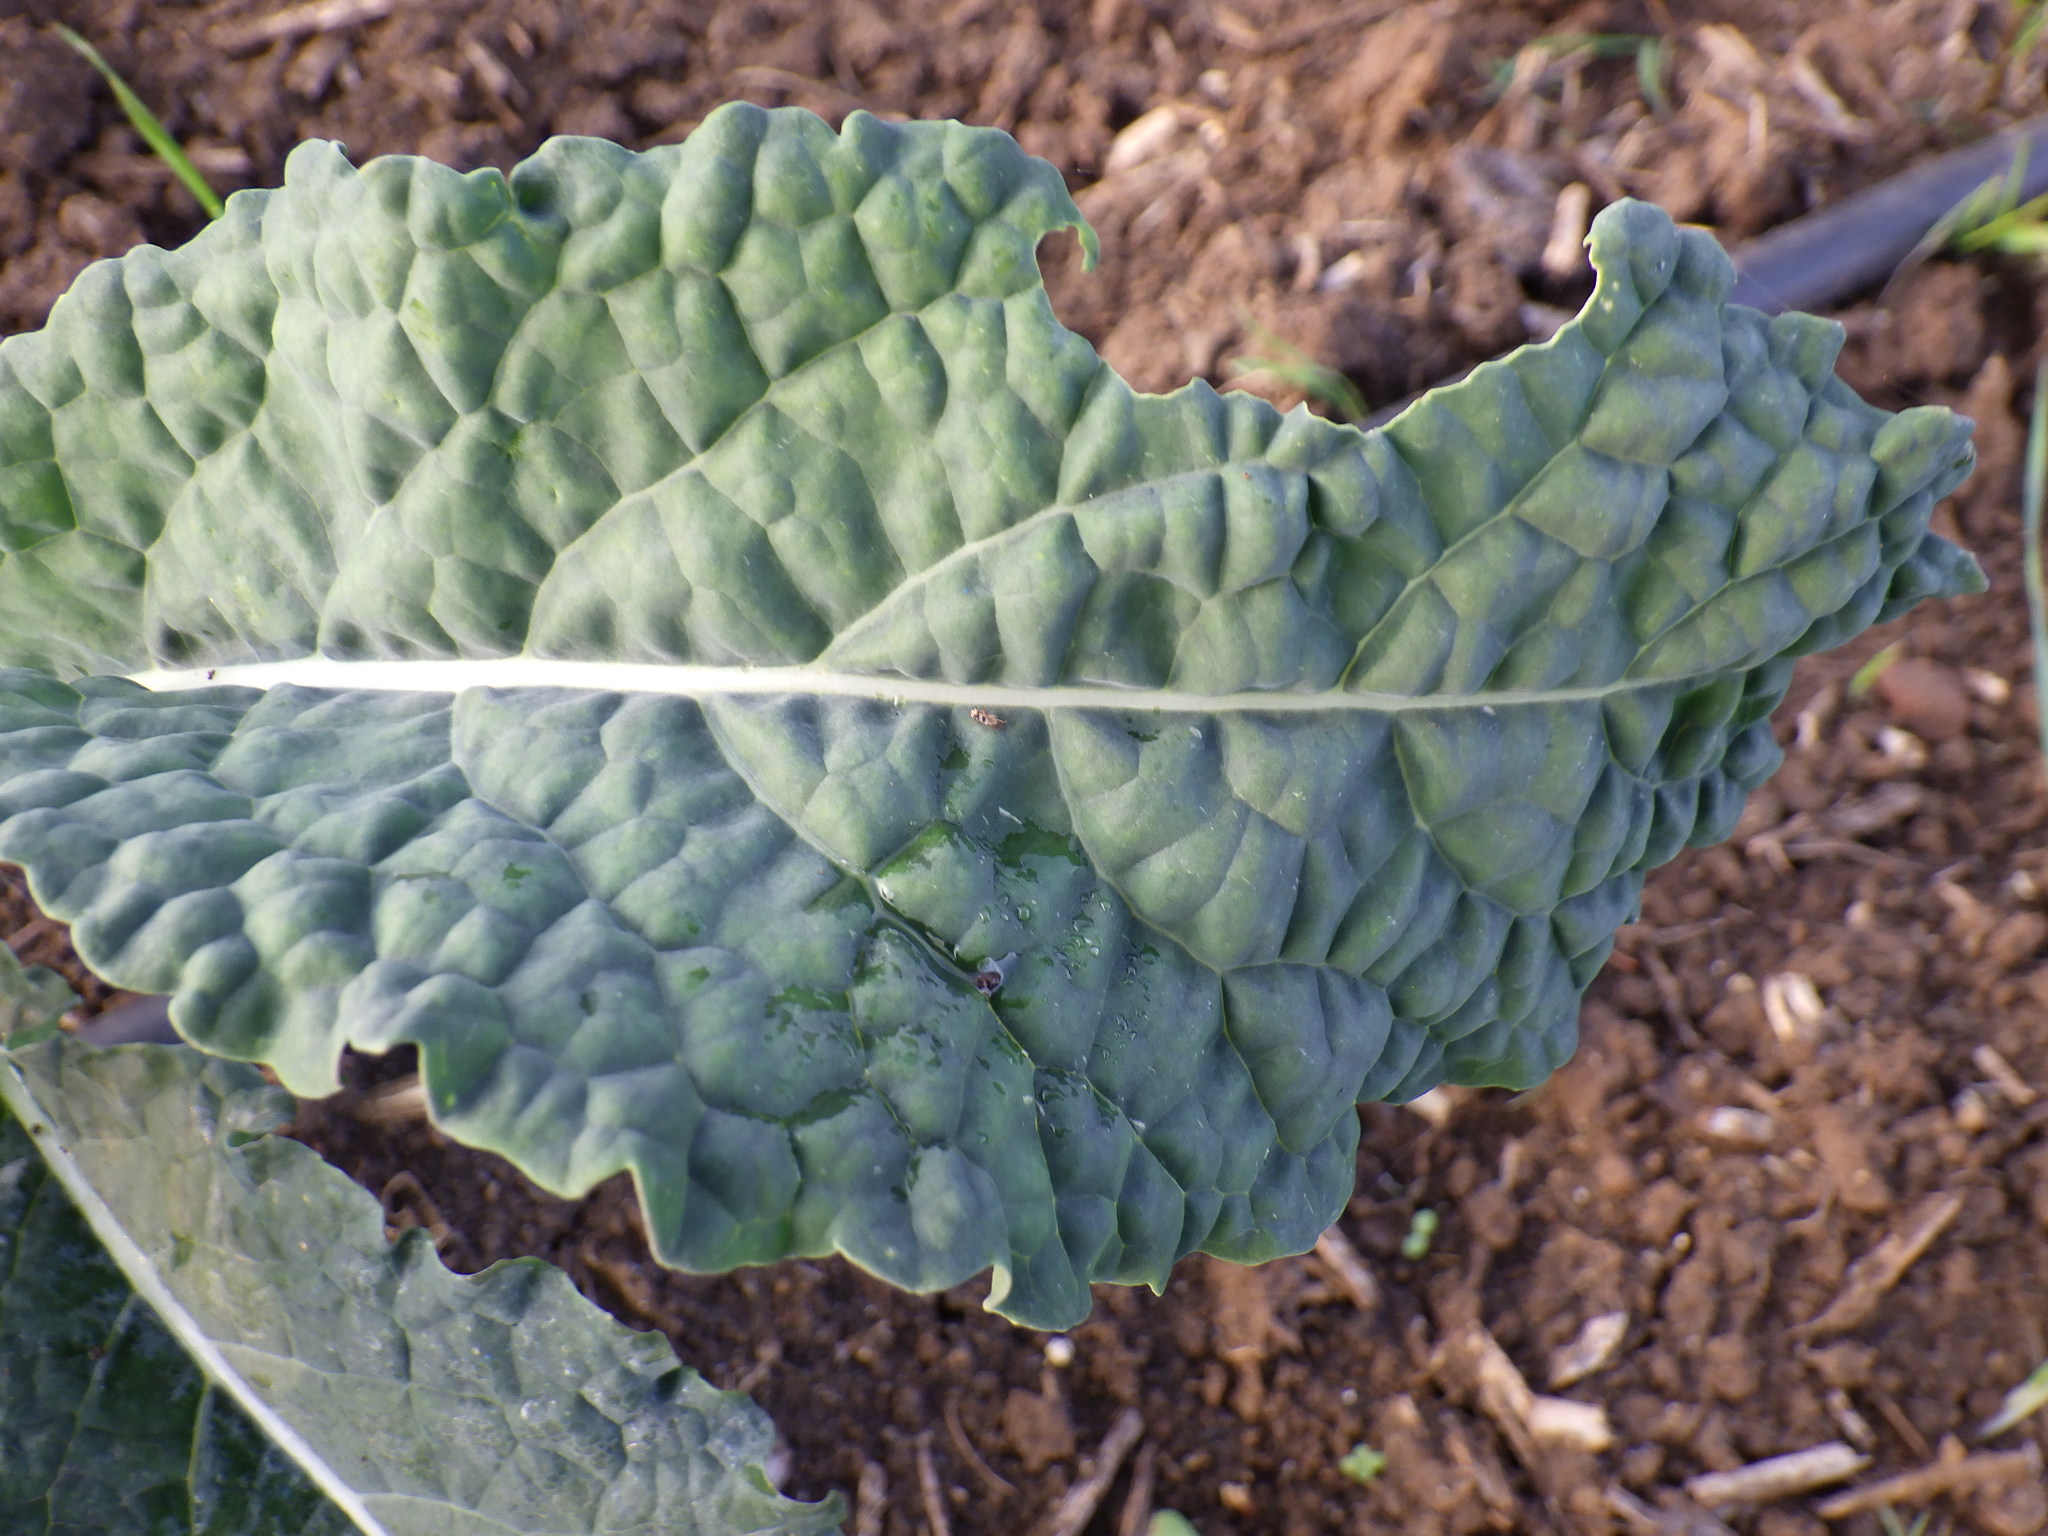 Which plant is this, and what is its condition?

kale, phytophagous
